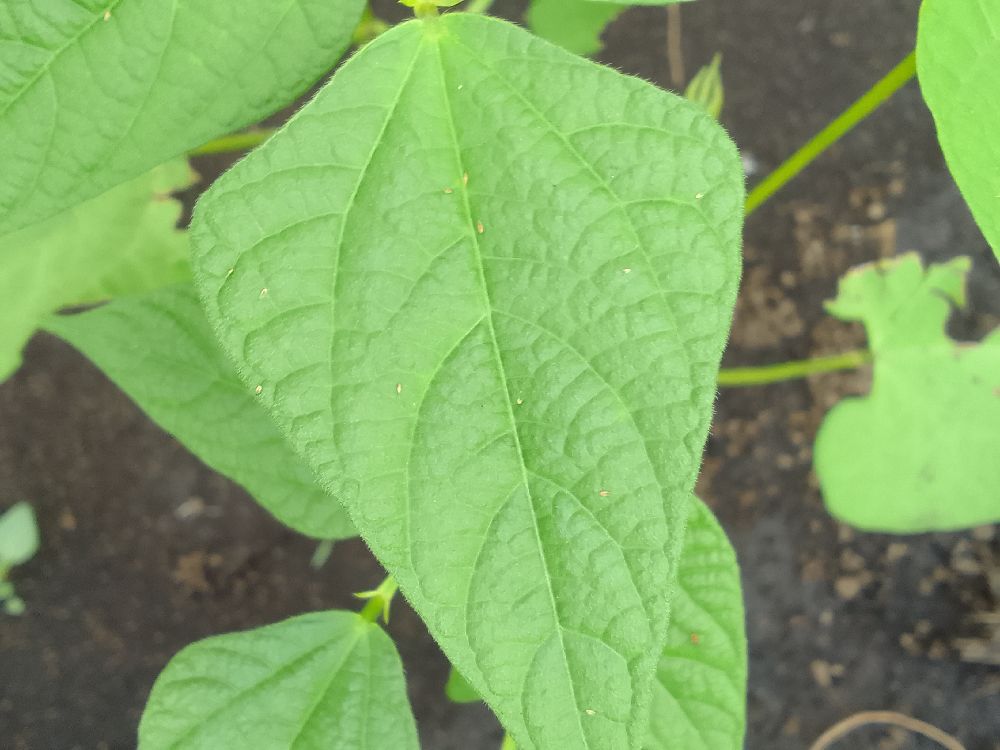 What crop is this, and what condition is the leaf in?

common bean, healthy
